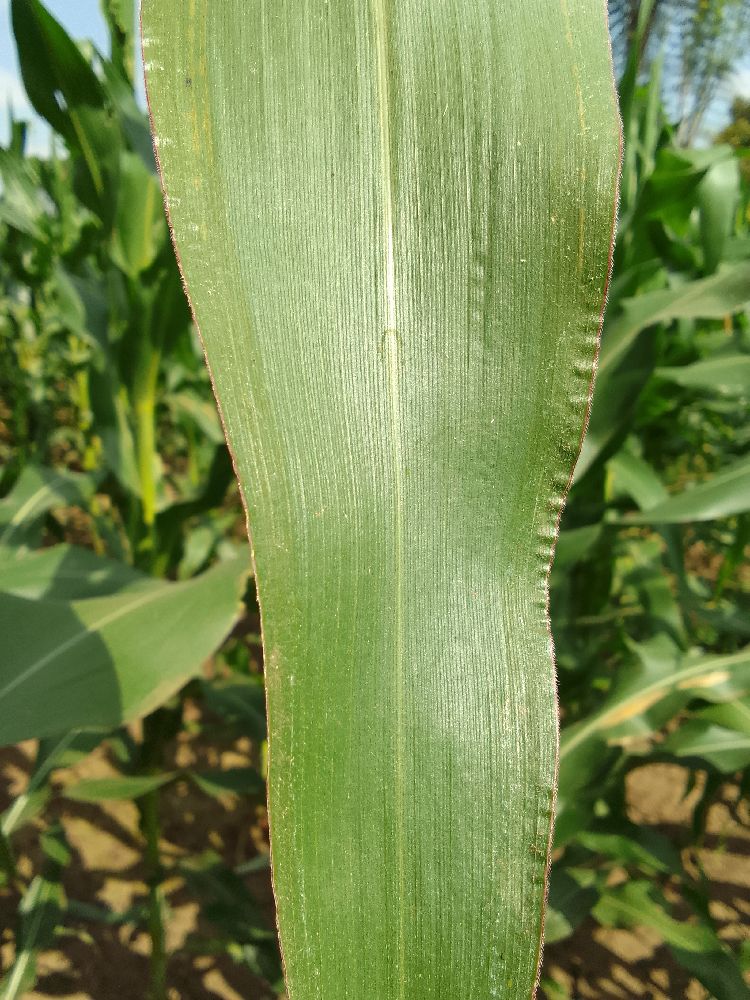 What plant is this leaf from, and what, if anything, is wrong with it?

maize, healthy
